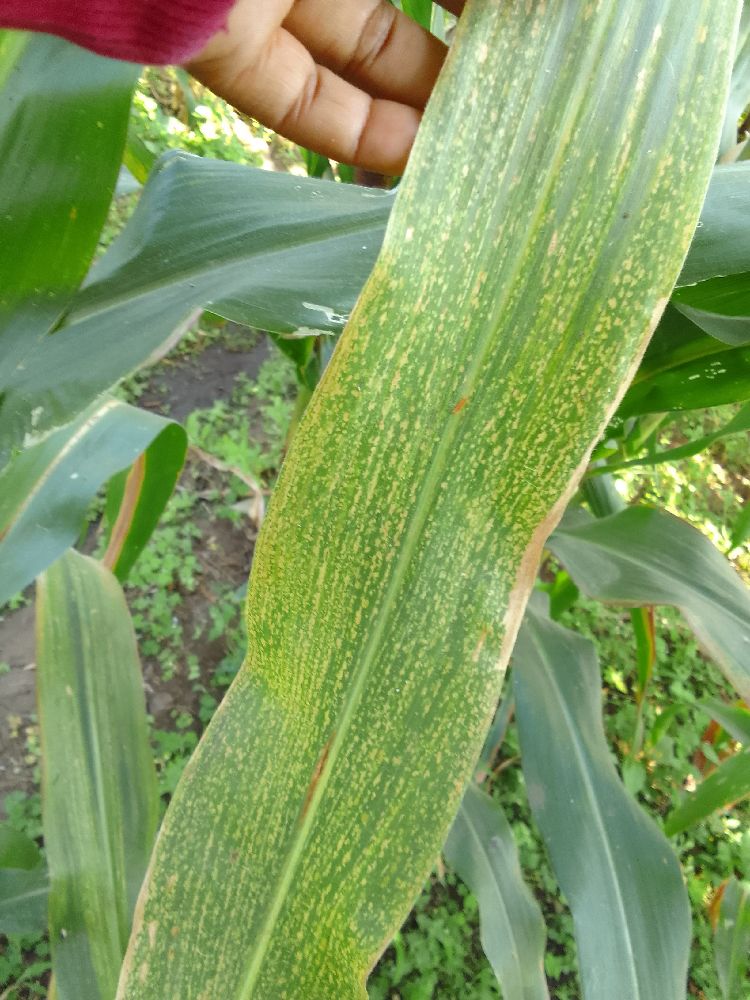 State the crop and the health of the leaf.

maize, maize lethal necrosis
